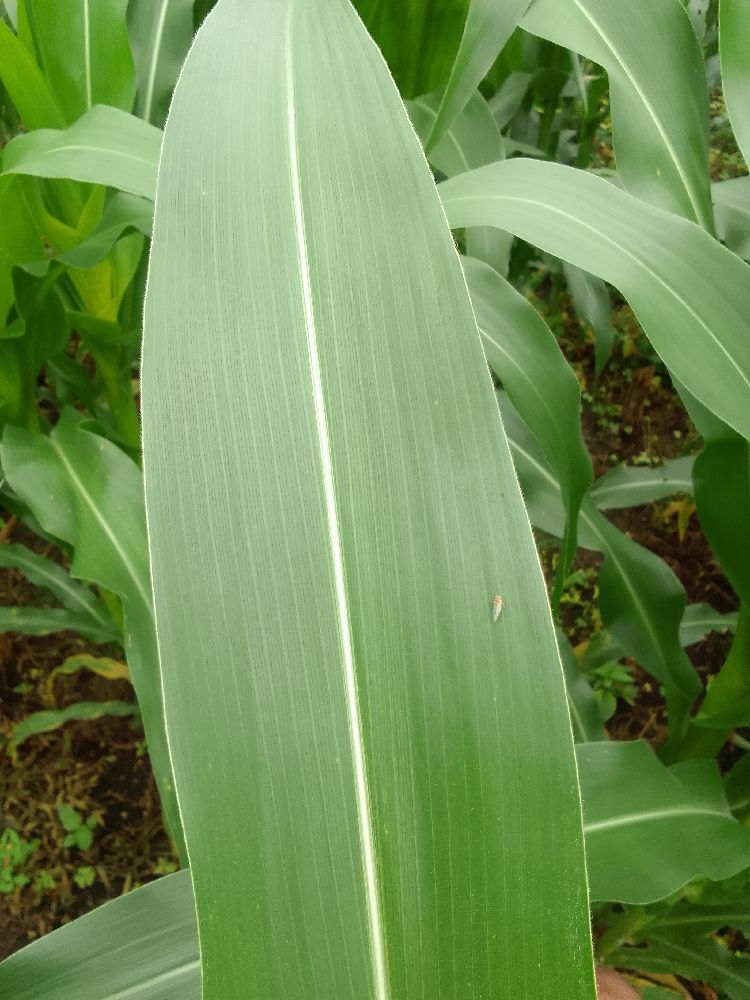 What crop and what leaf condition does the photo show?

maize, healthy
